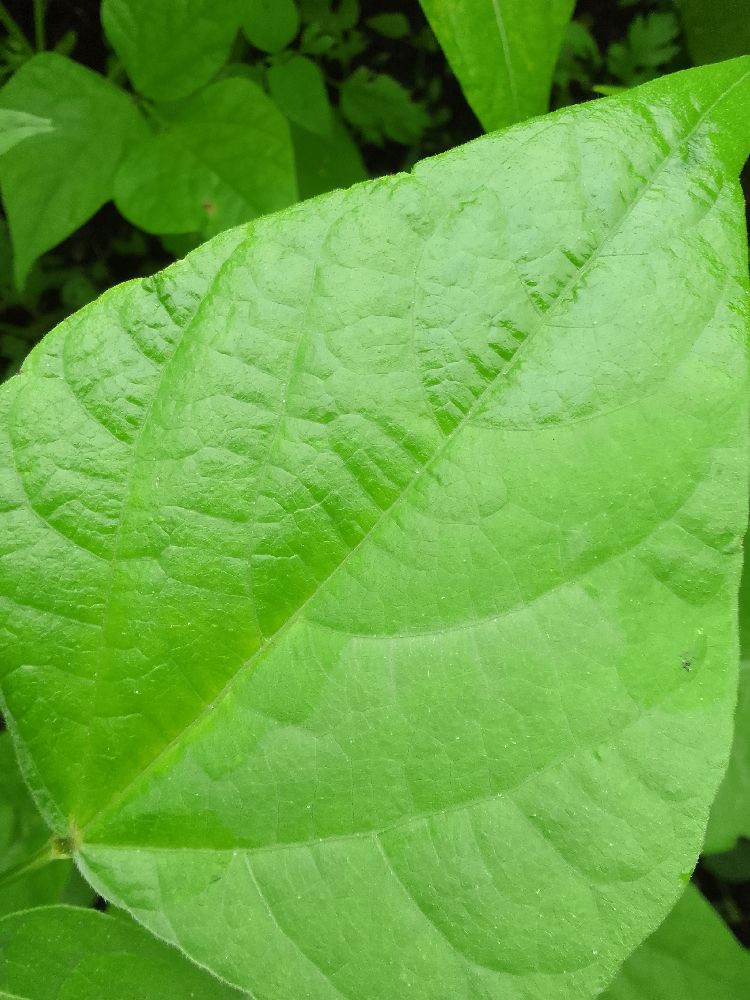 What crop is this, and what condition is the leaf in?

common bean, healthy
